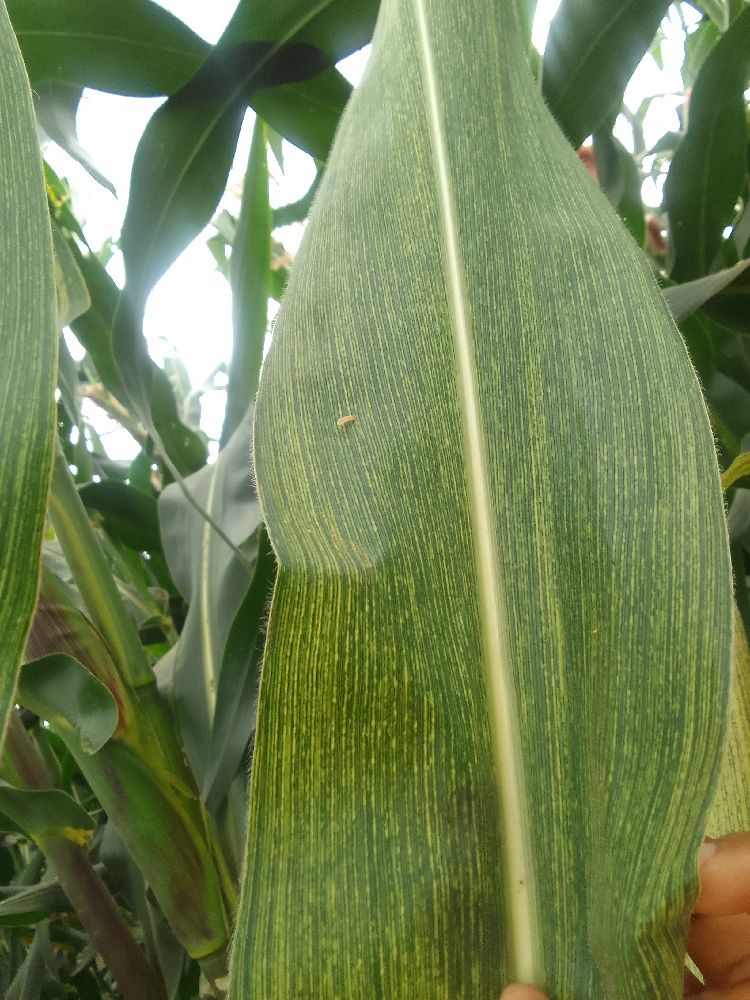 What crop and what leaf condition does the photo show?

maize, maize streak virus
